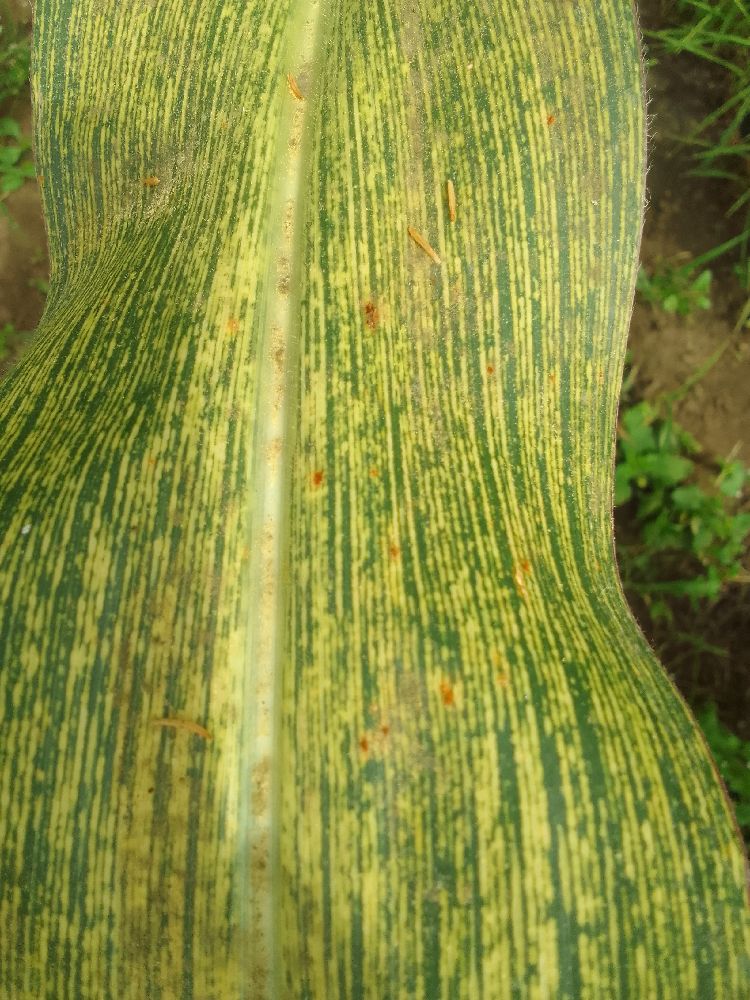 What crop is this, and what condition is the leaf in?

maize, maize streak virus
